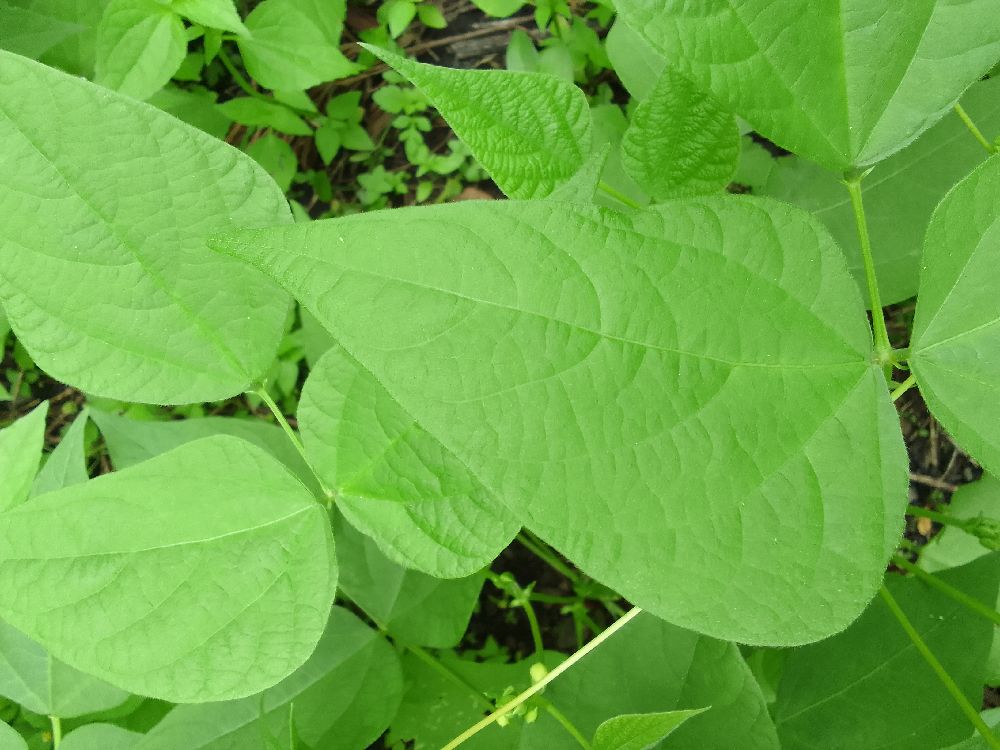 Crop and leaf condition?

common bean, healthy
